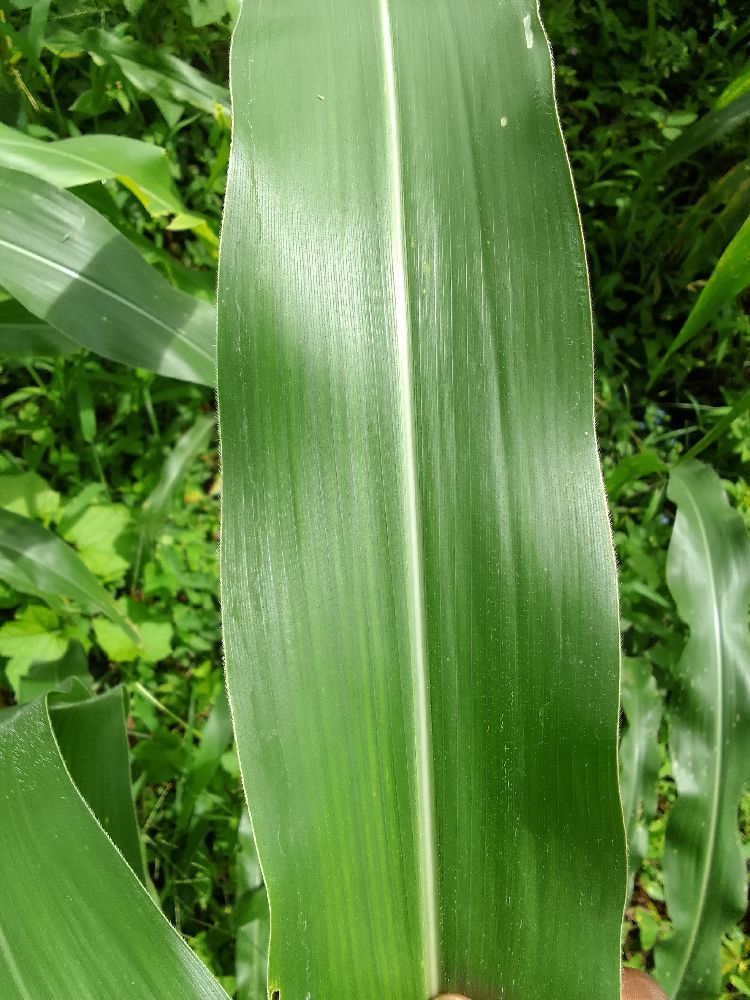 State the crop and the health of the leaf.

maize, healthy
